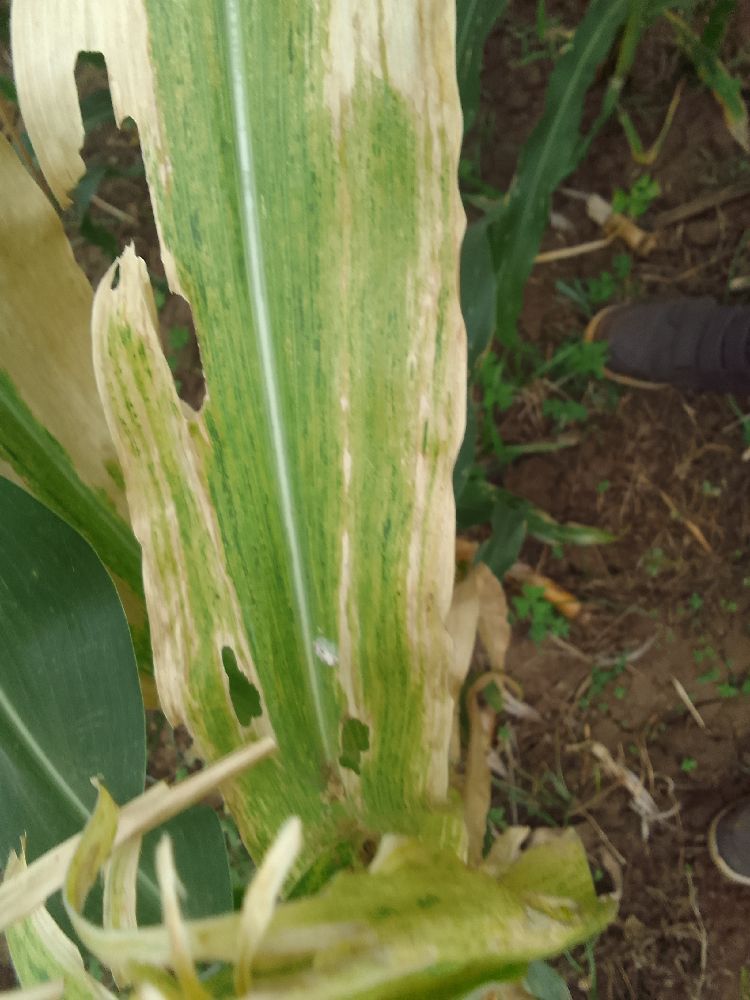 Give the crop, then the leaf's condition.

maize, maize lethal necrosis
